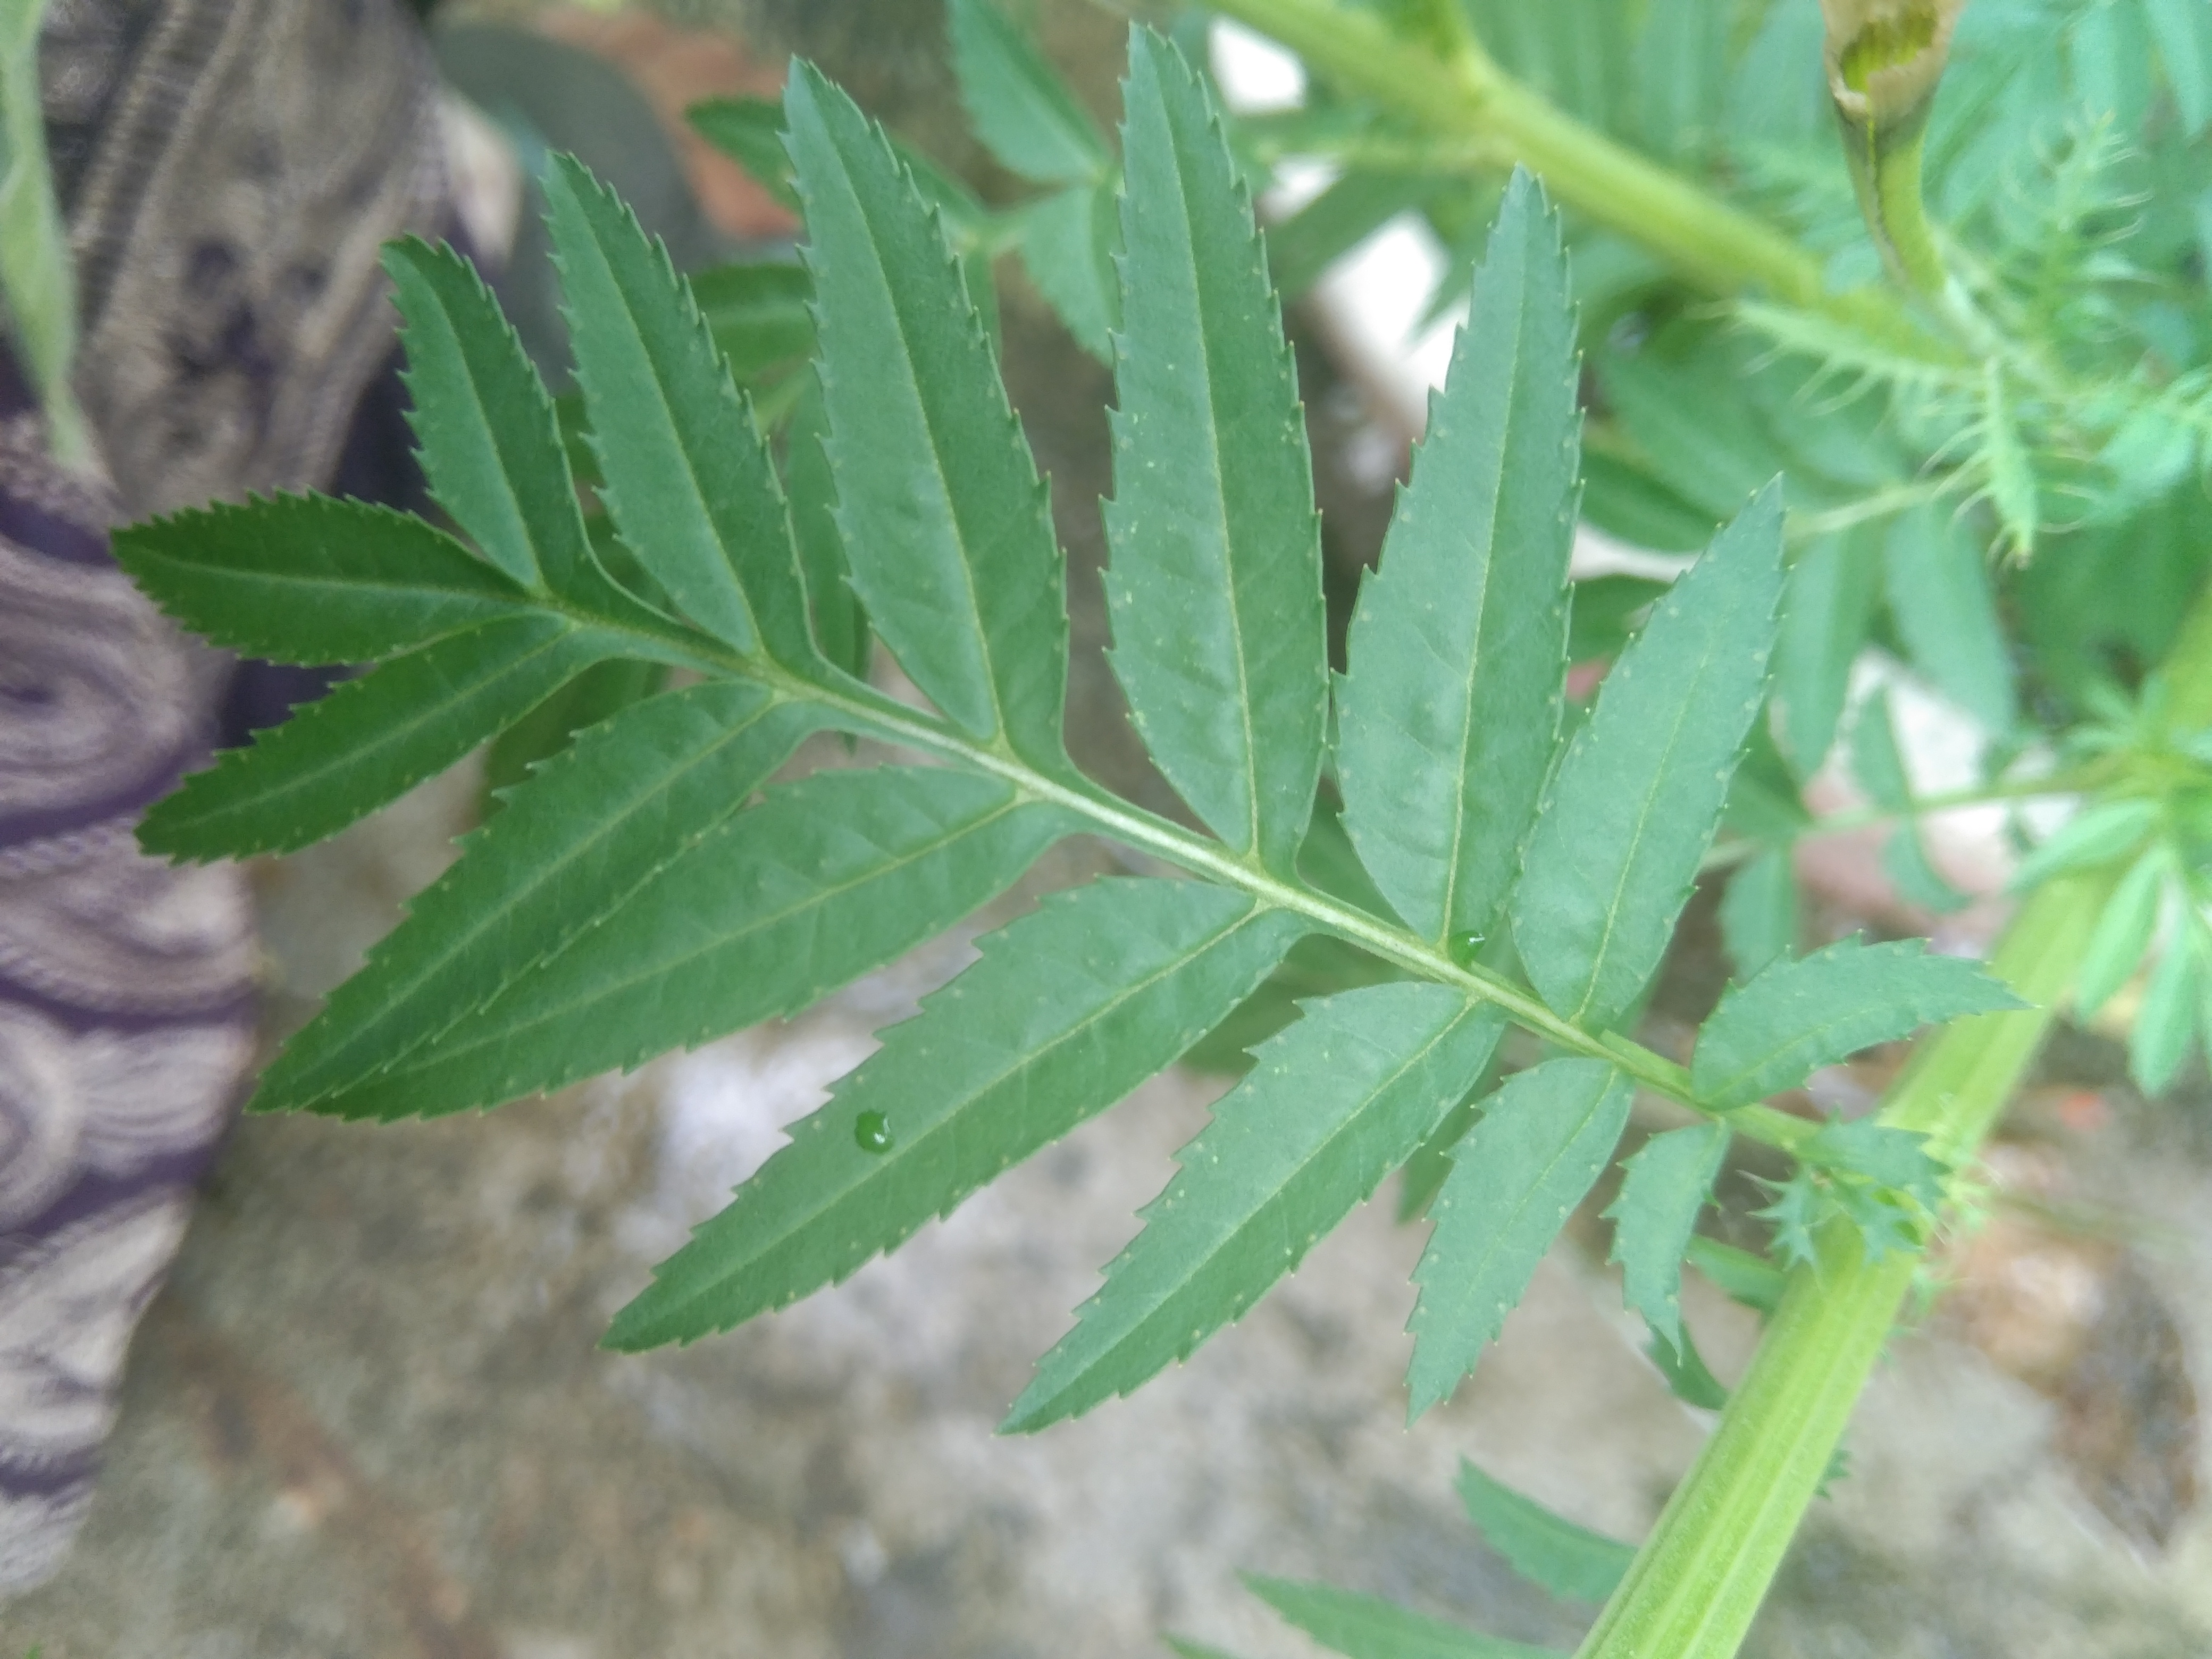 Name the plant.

marigold
